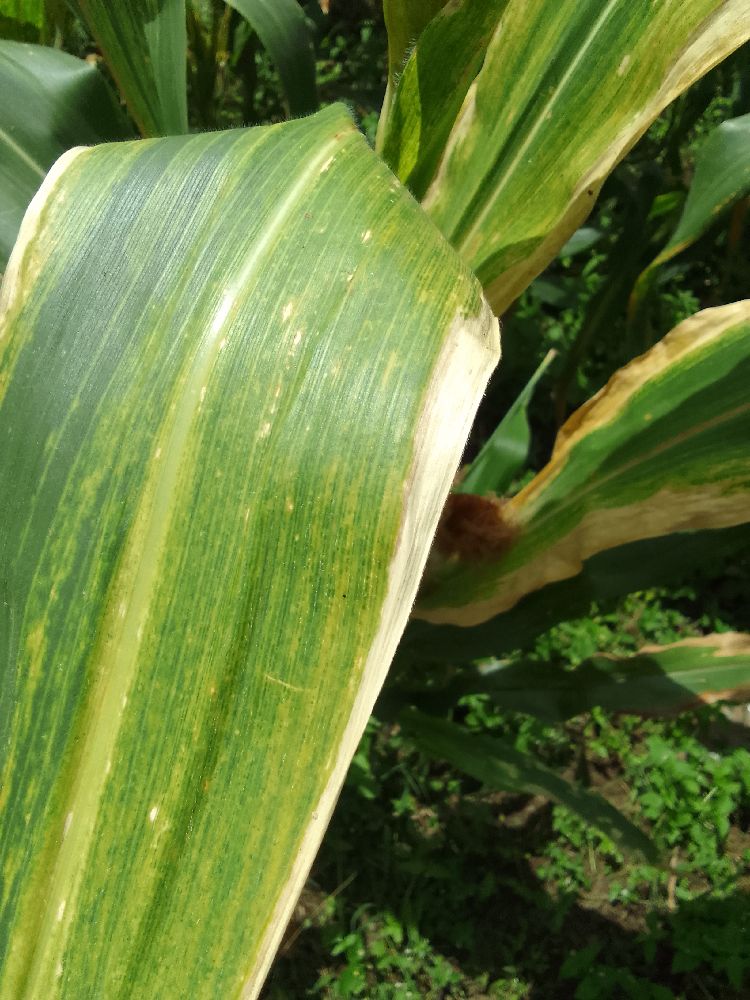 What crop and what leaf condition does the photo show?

maize, maize lethal necrosis
